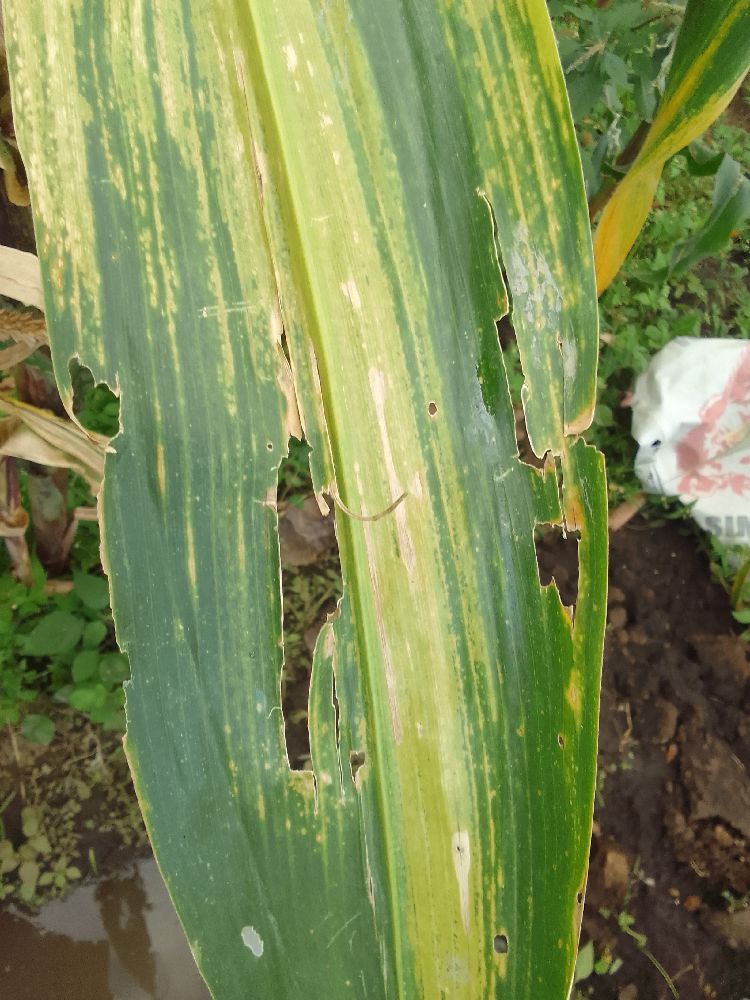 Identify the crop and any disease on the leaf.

maize, maize lethal necrosis
